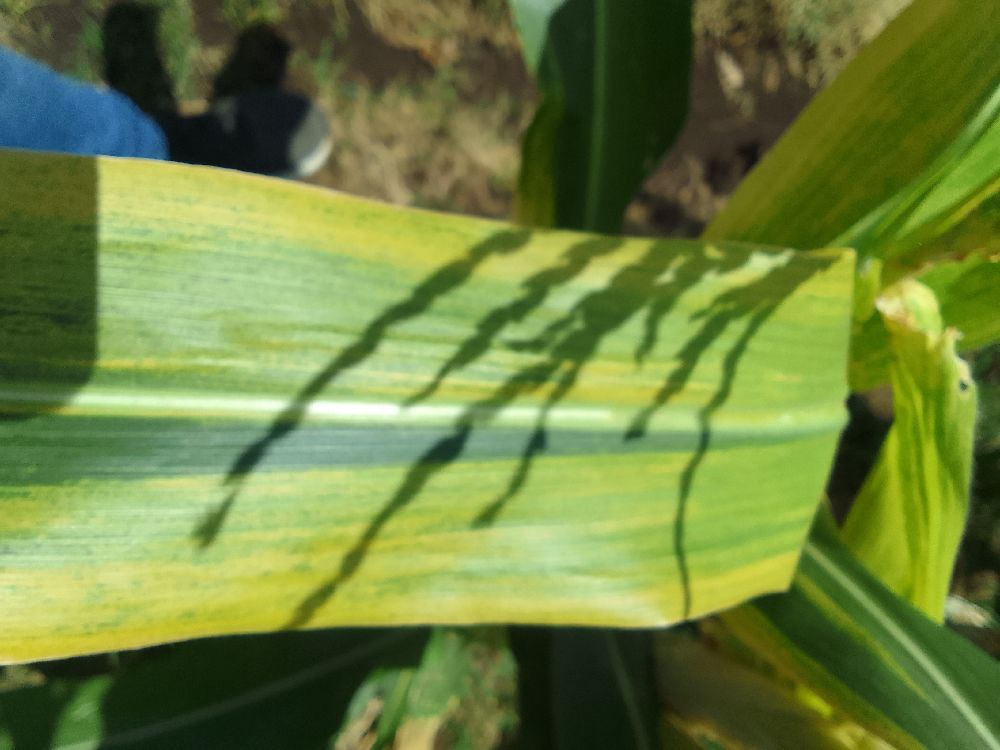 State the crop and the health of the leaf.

maize, maize lethal necrosis
